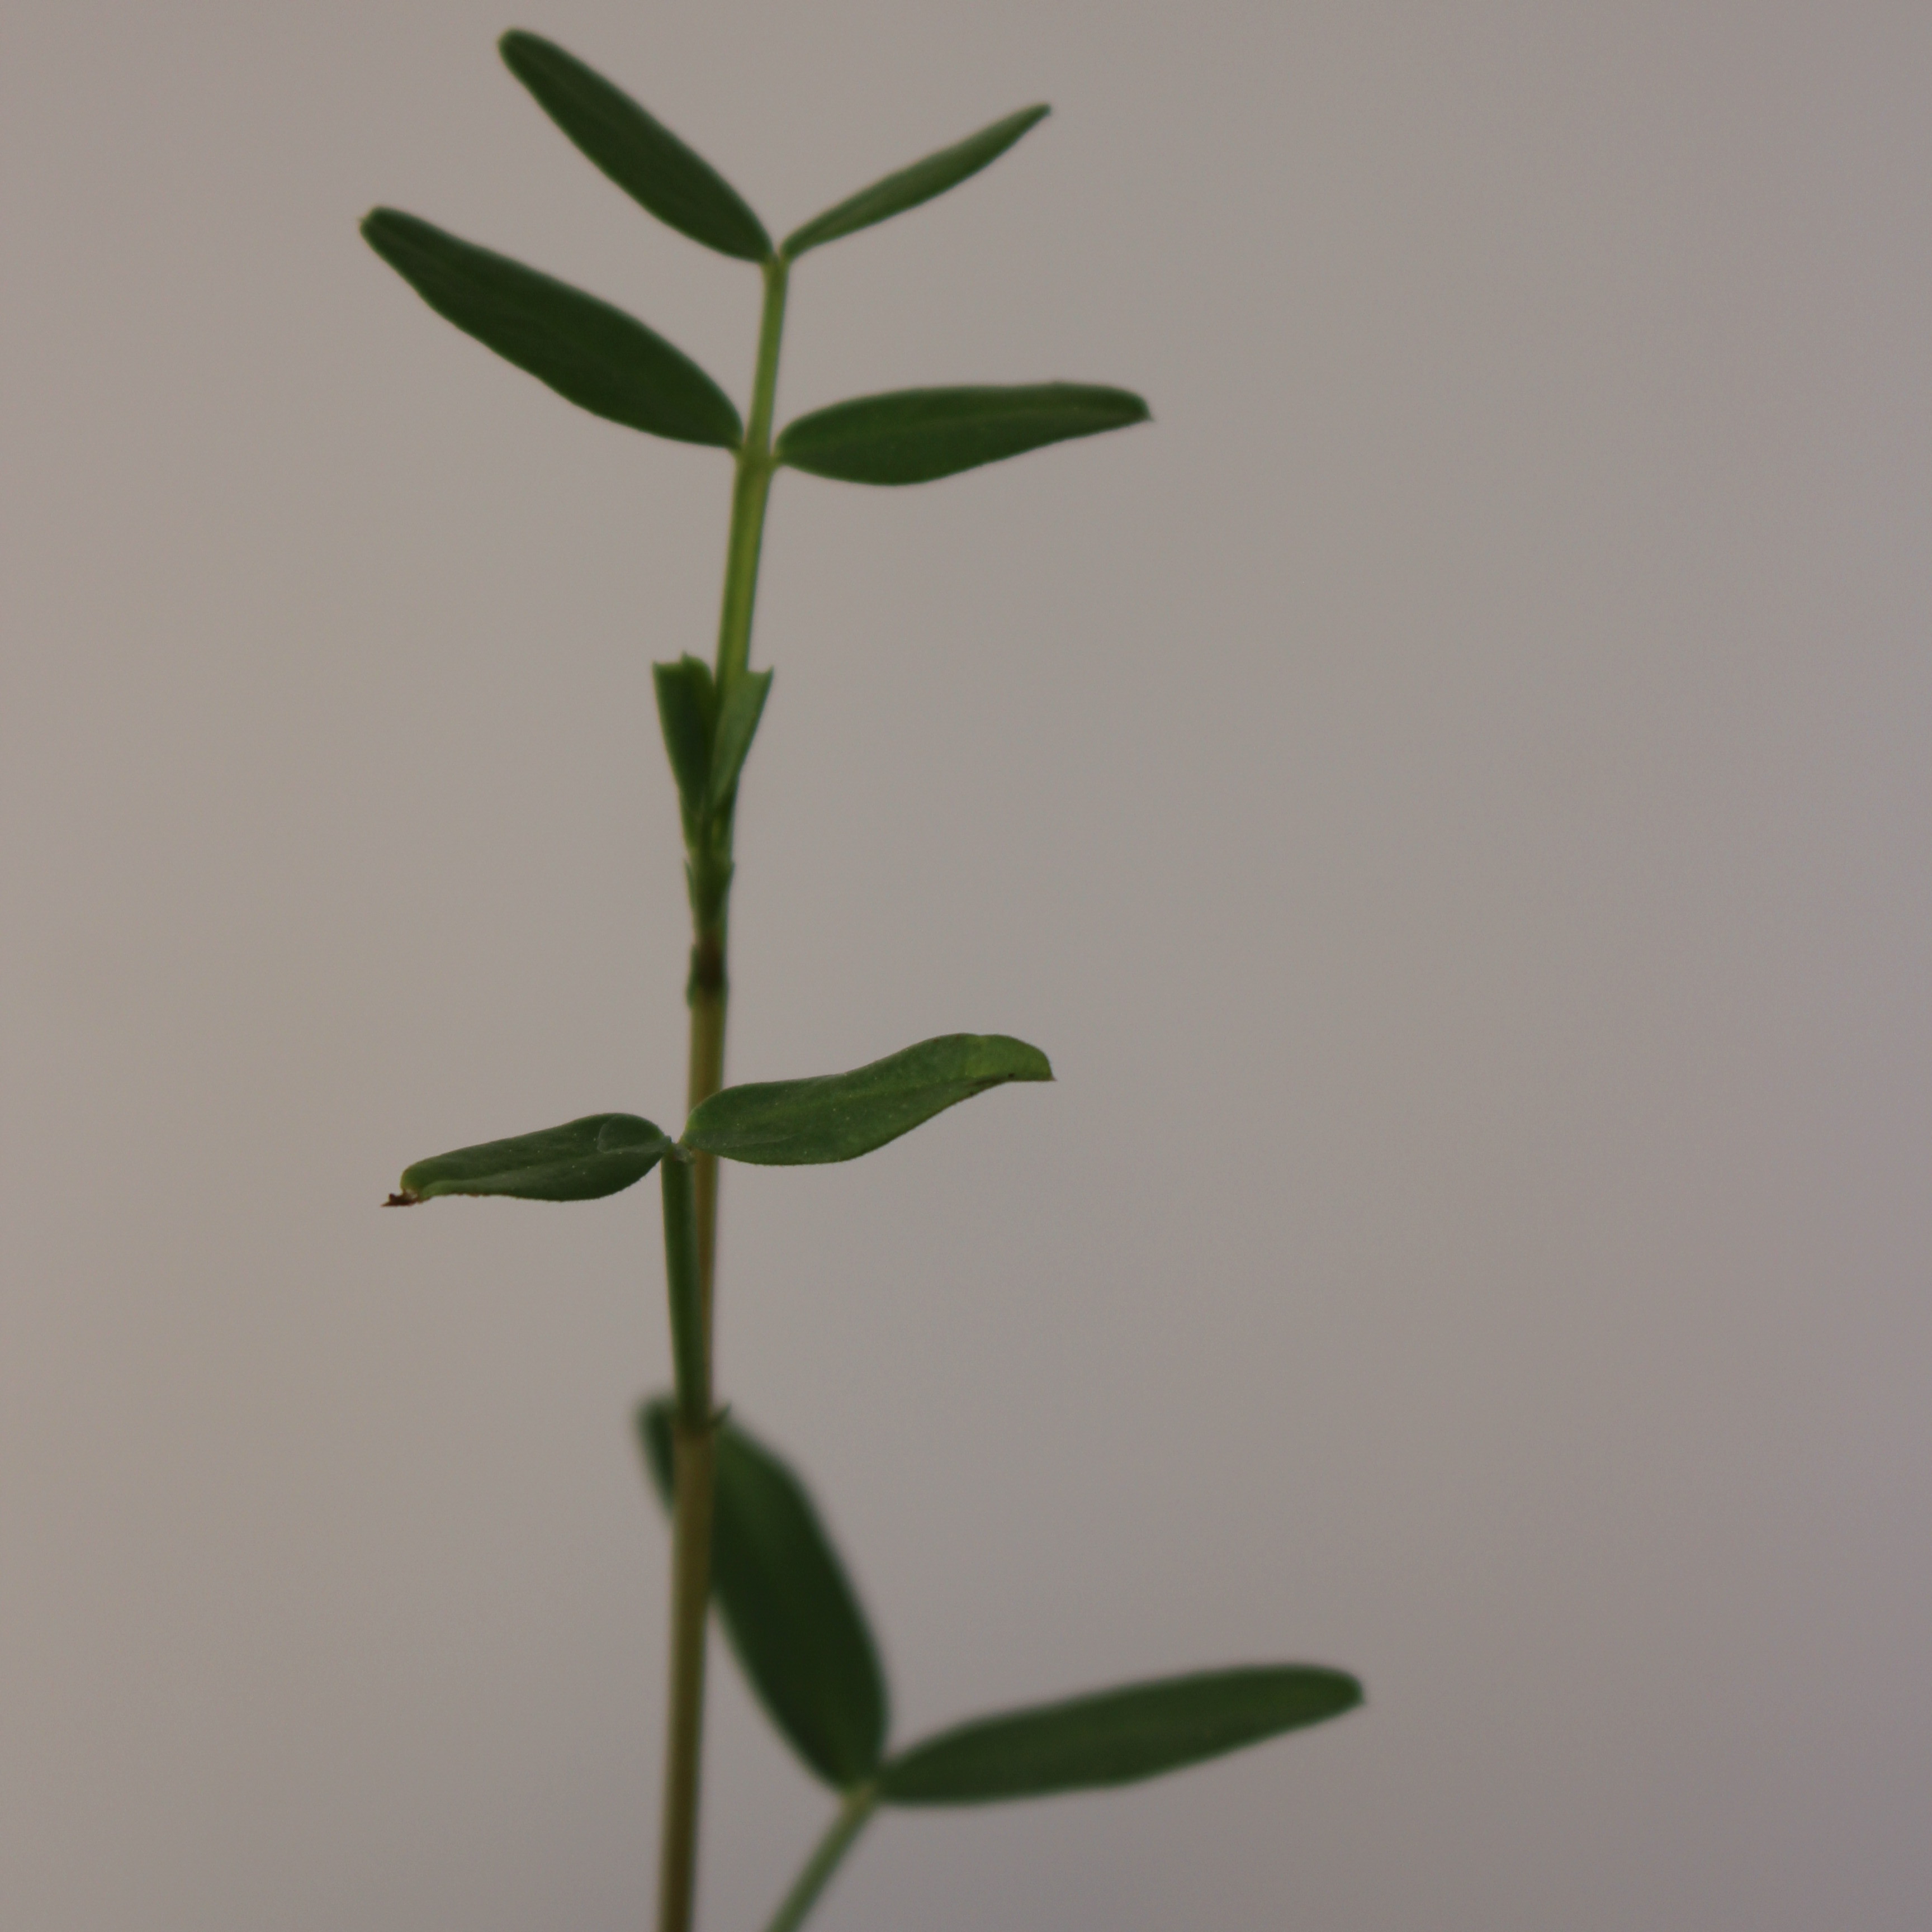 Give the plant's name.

Vicia sativa
